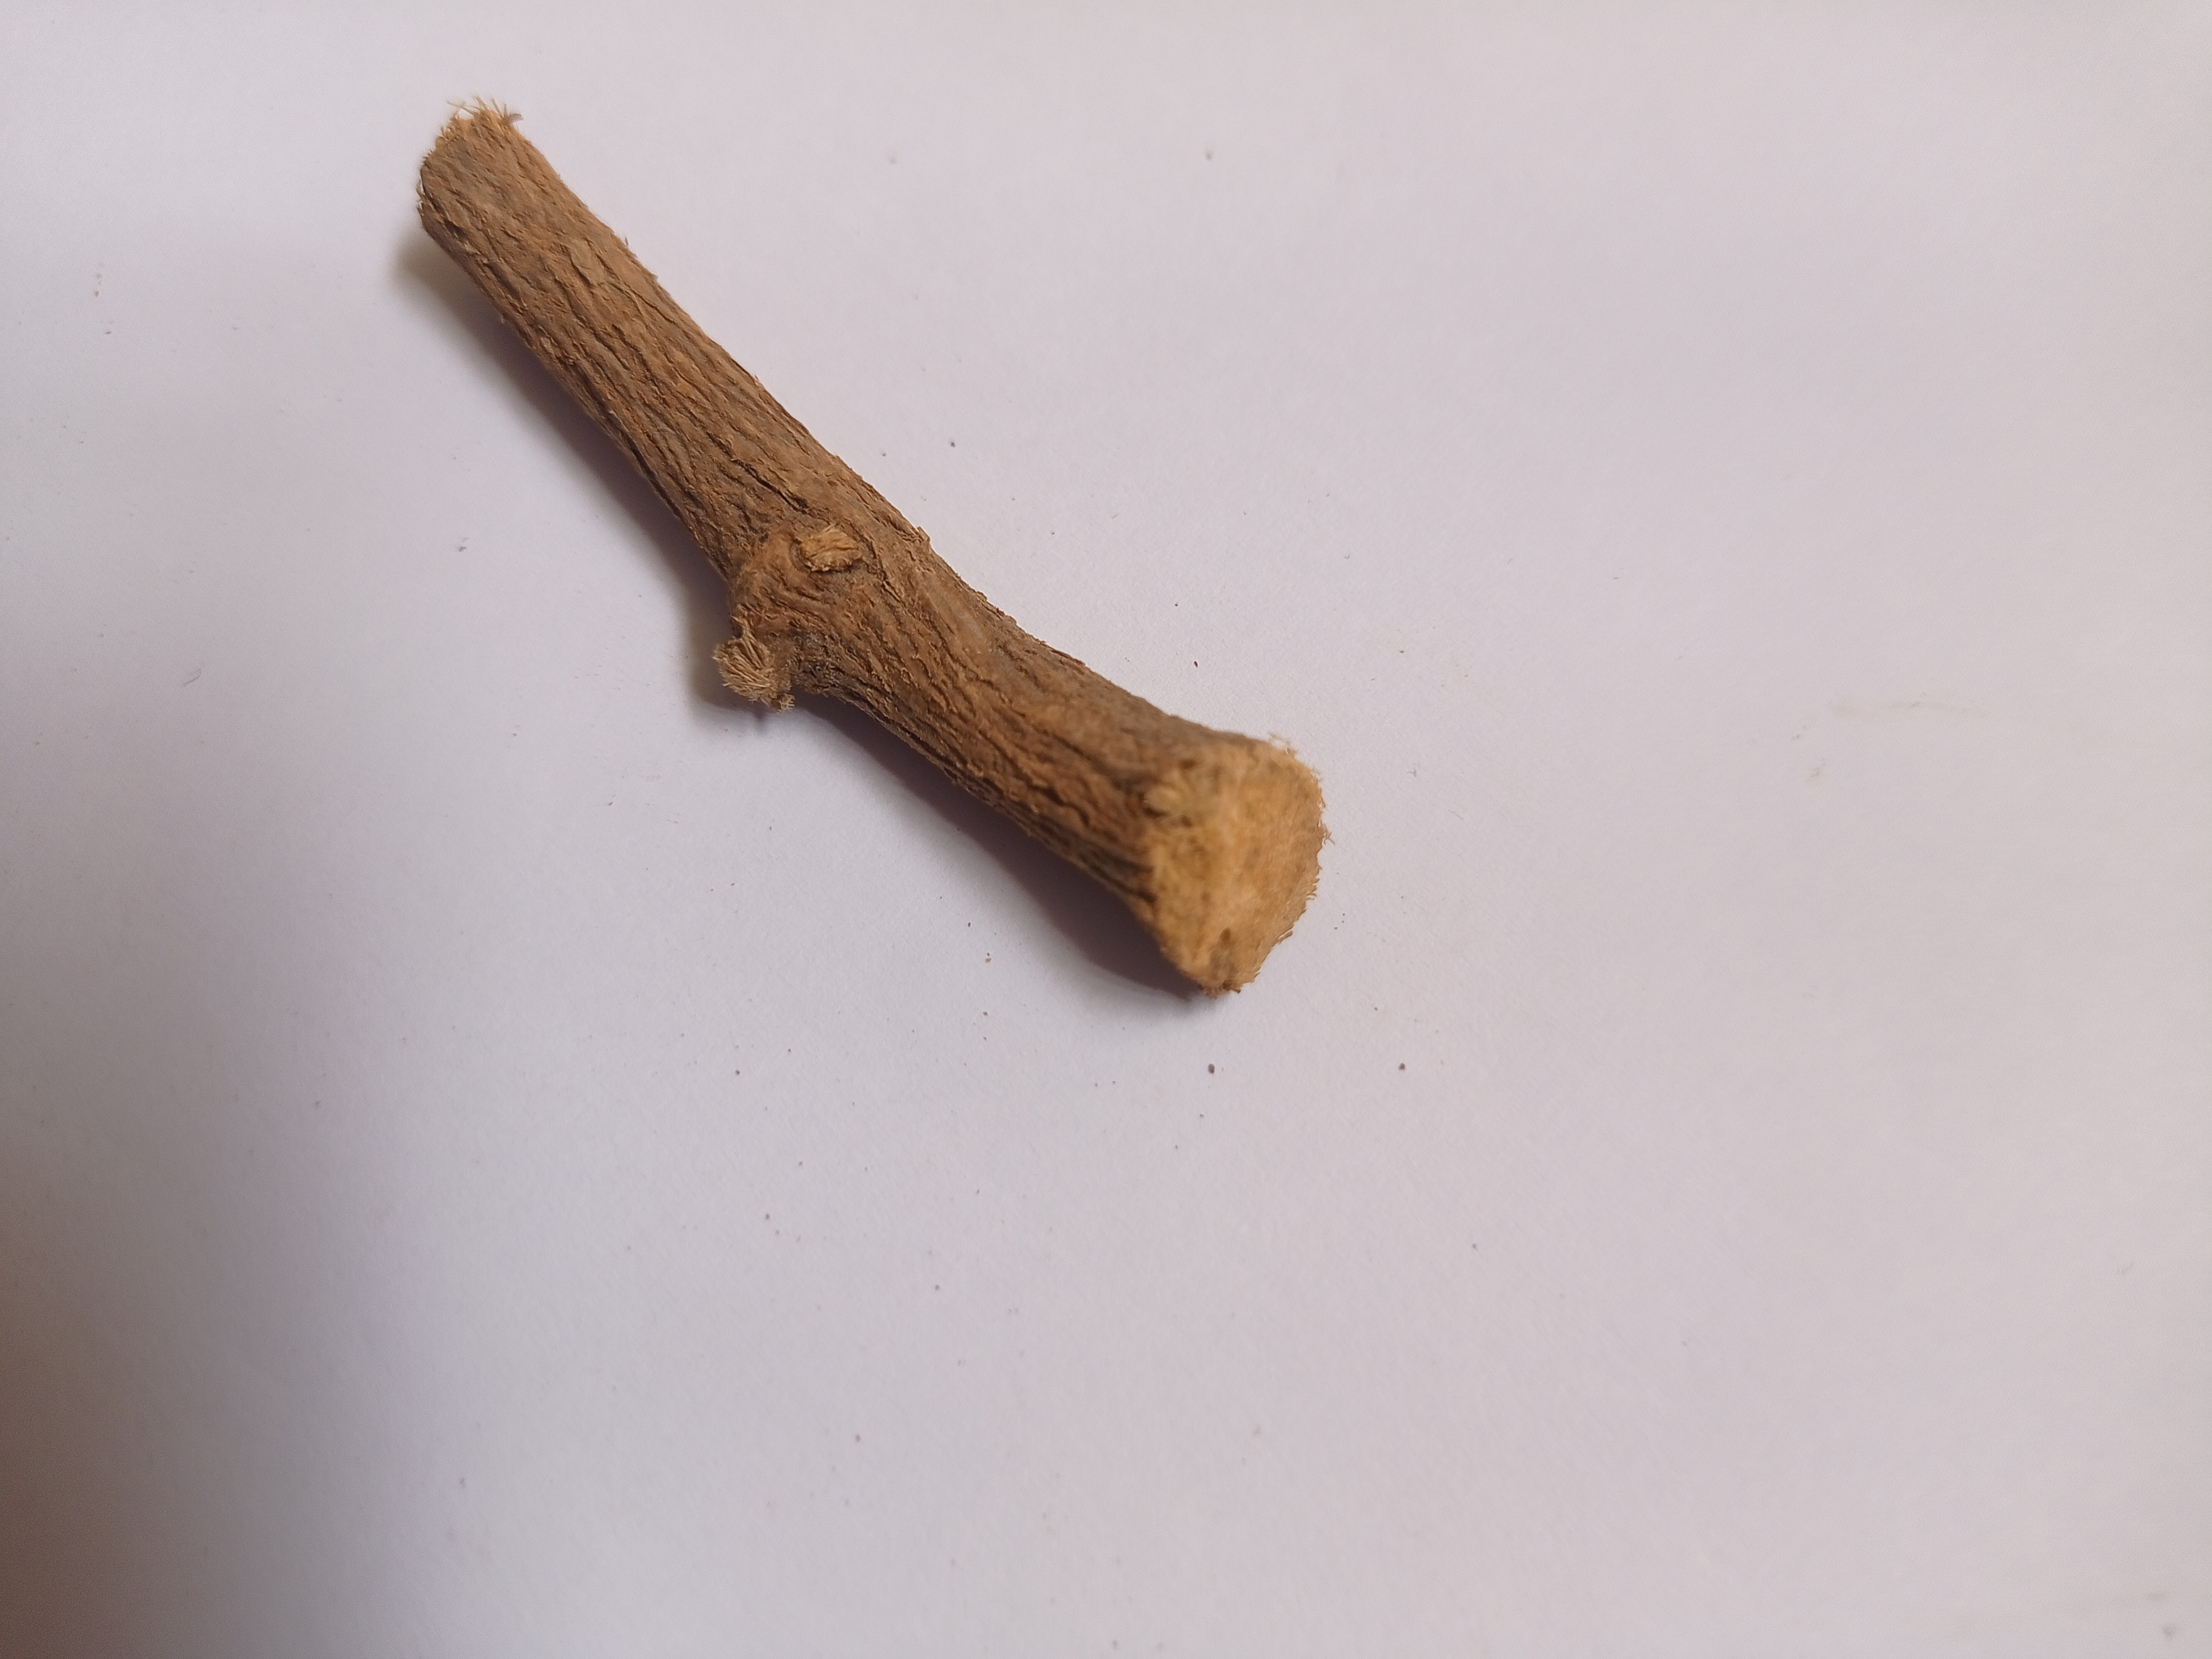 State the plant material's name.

jesthamadh
